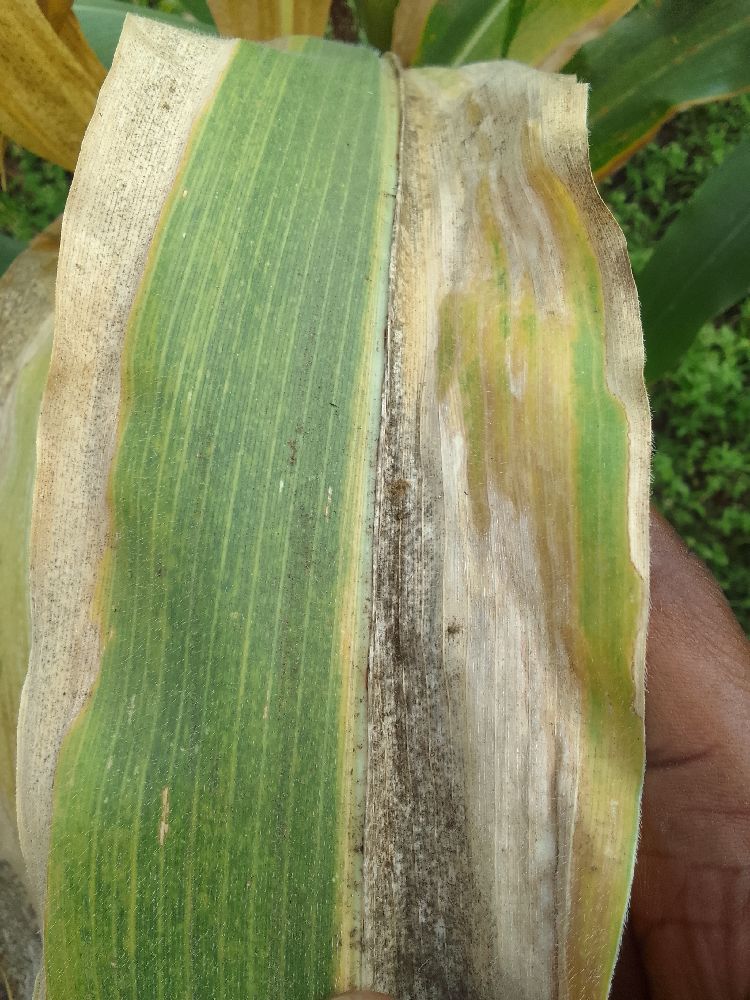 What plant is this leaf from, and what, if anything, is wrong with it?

maize, maize lethal necrosis
